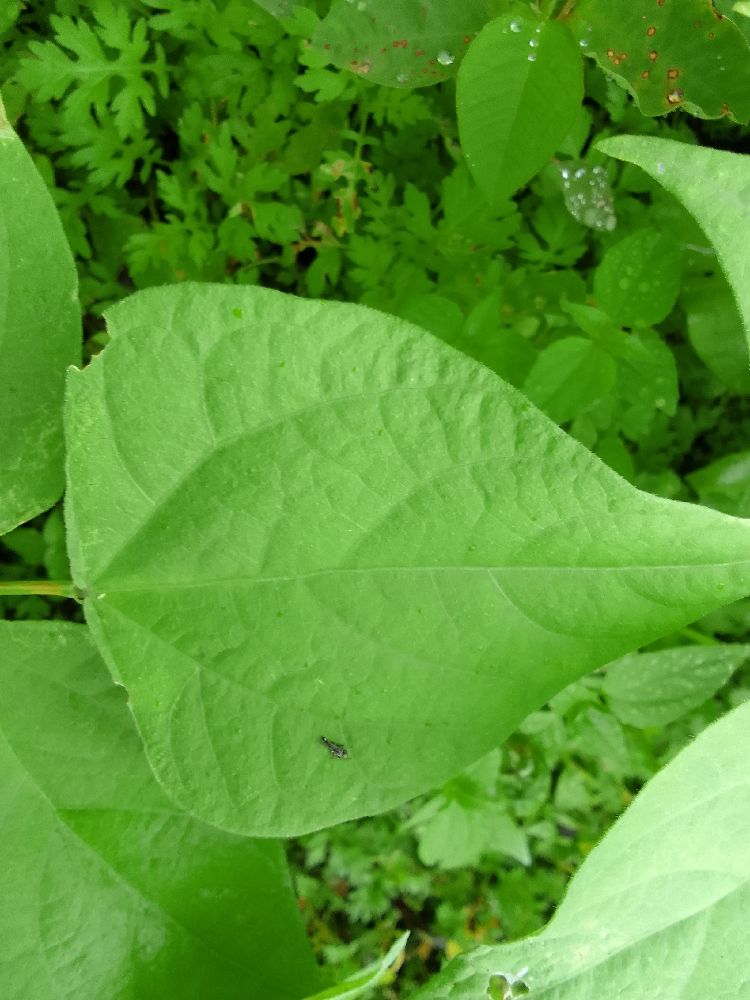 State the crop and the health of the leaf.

common bean, healthy
